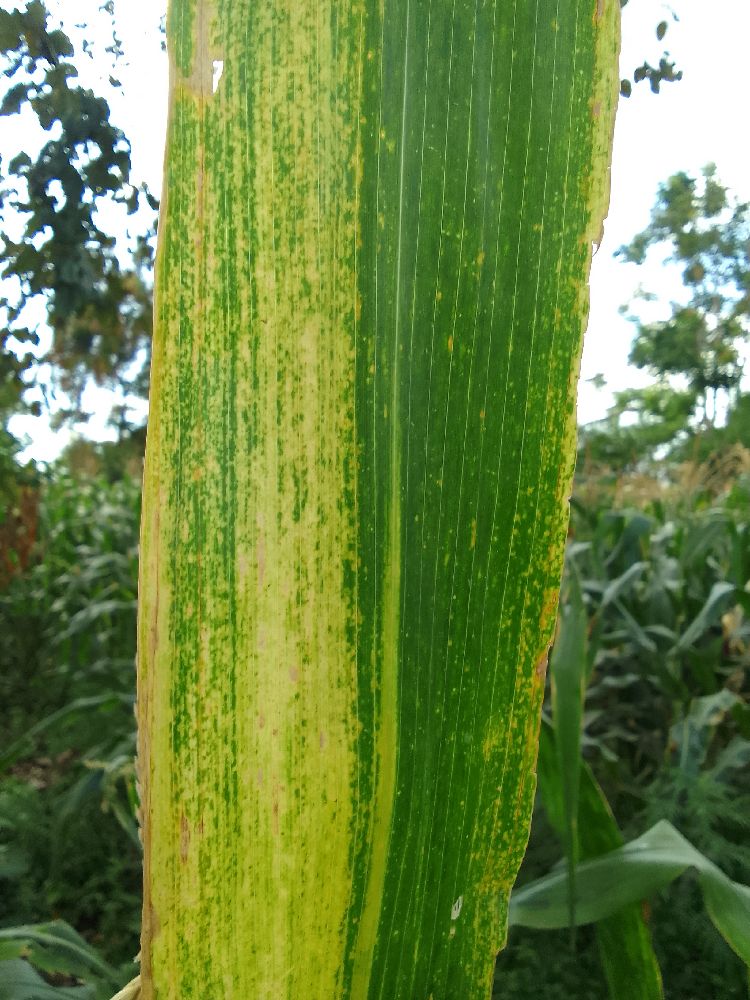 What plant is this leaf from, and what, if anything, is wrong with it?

maize, maize lethal necrosis
